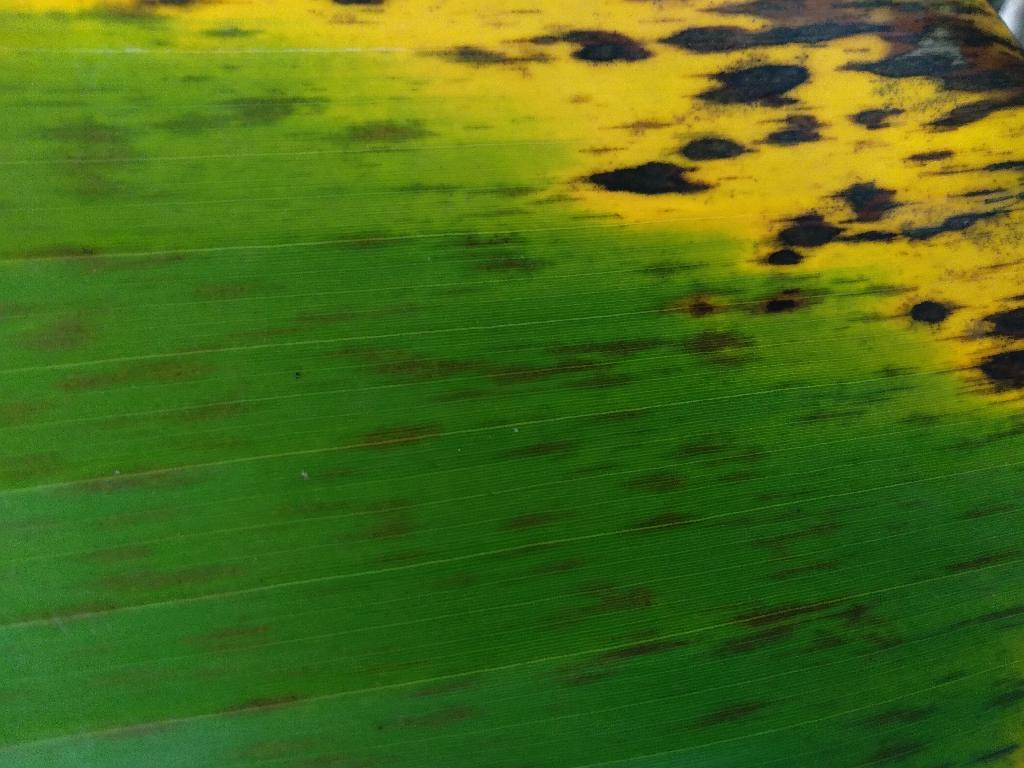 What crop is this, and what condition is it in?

banana, black sigatoka
